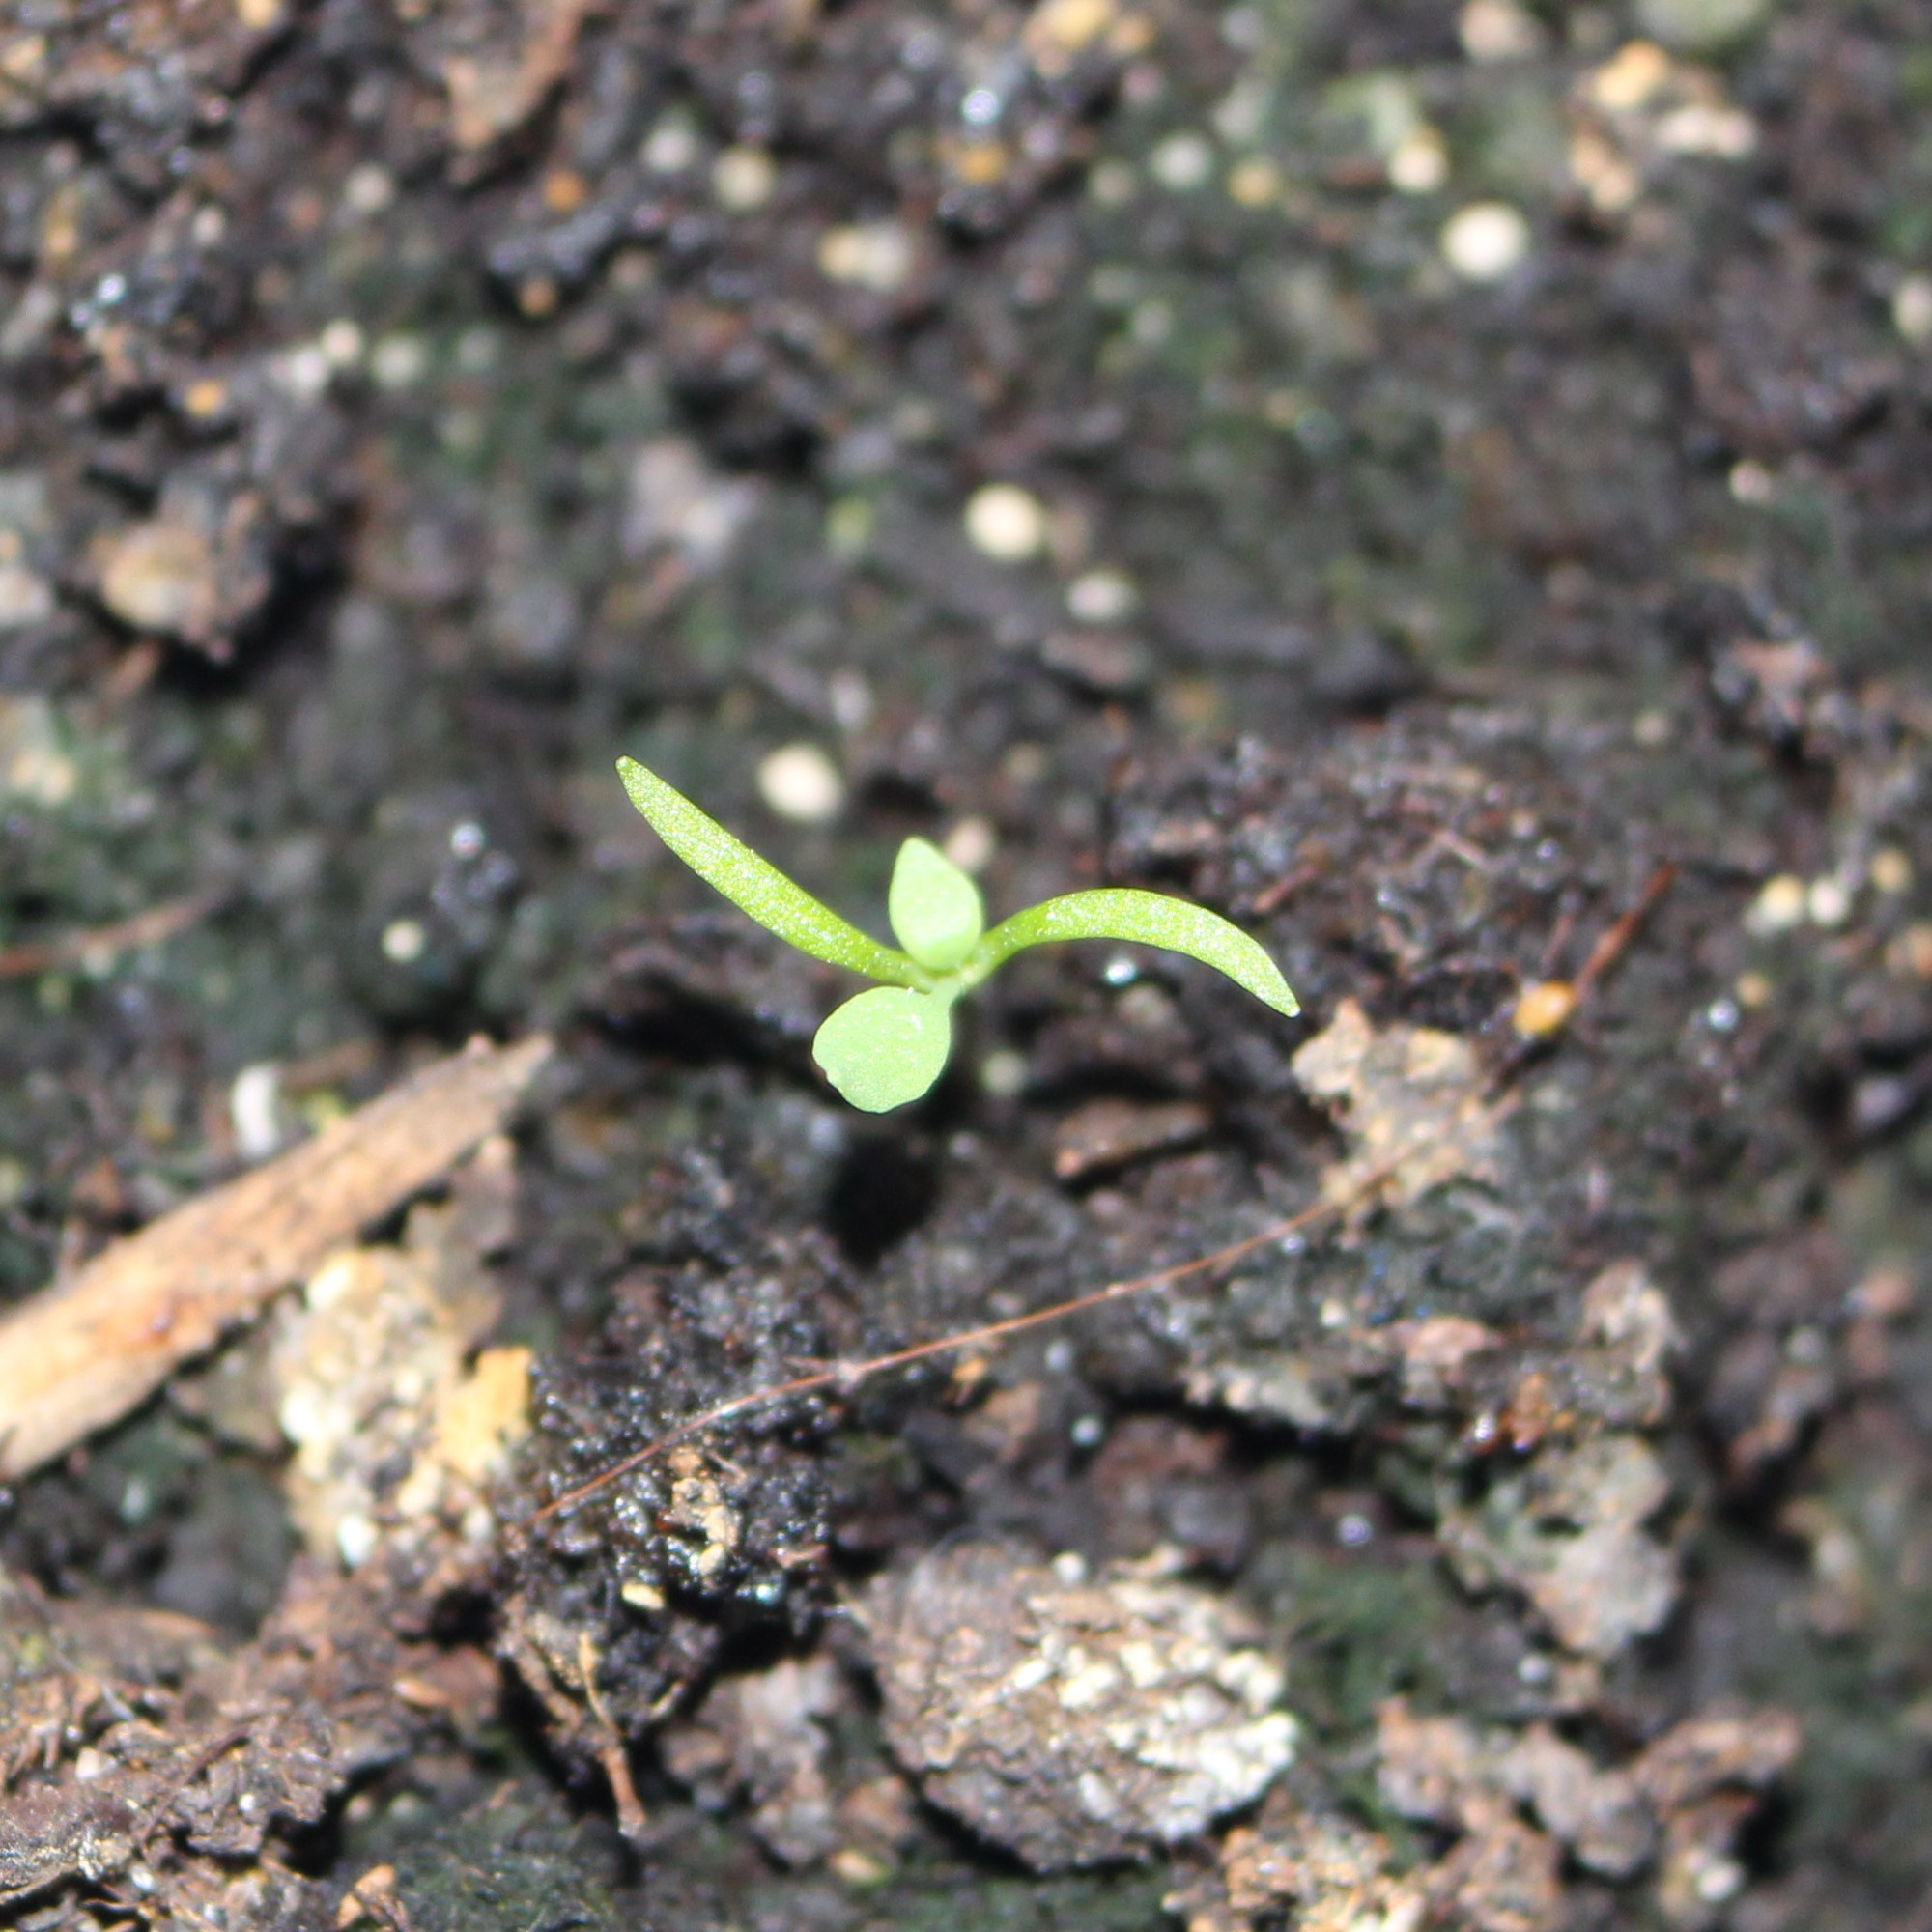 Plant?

Papaver rhoeas
